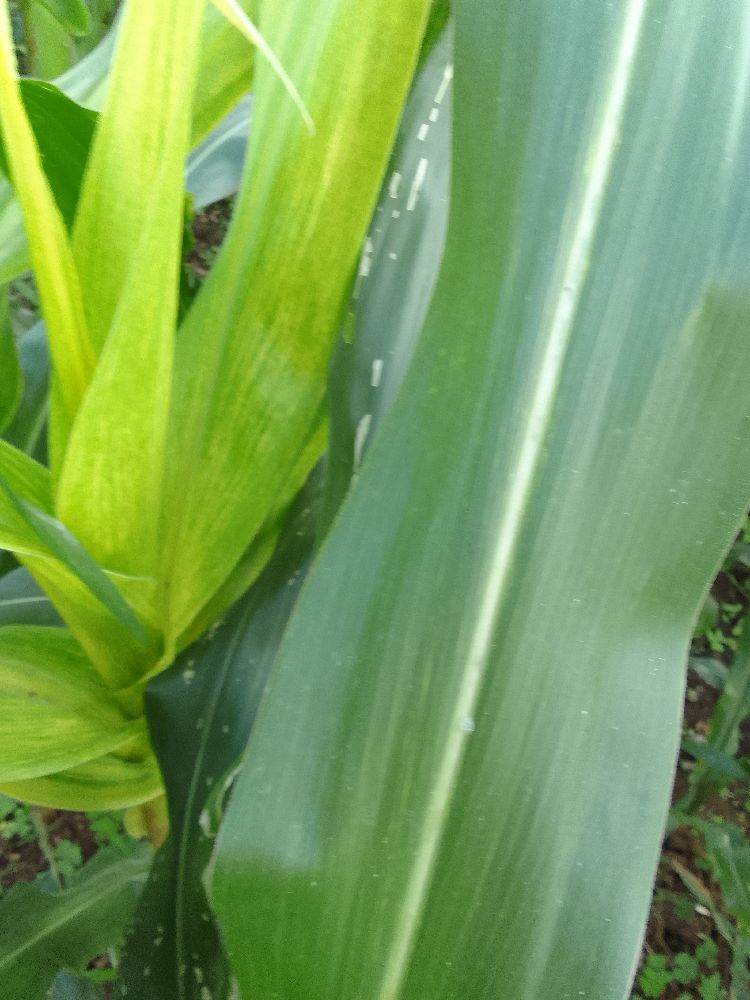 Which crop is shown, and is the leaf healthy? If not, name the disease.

maize, healthy
